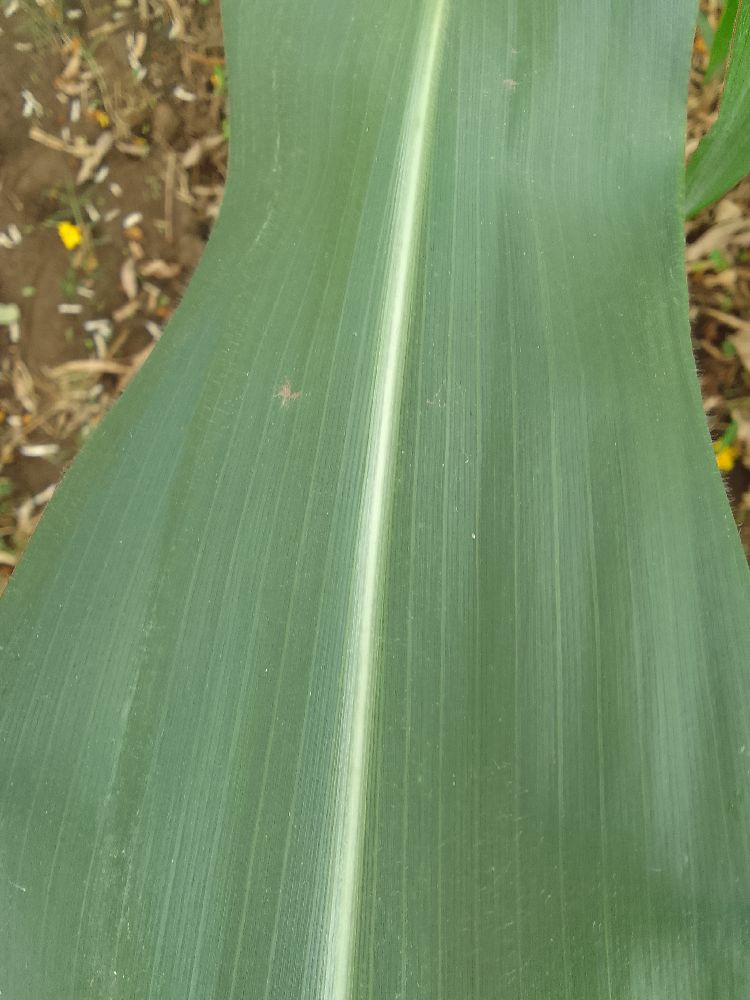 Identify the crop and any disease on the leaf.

maize, healthy
